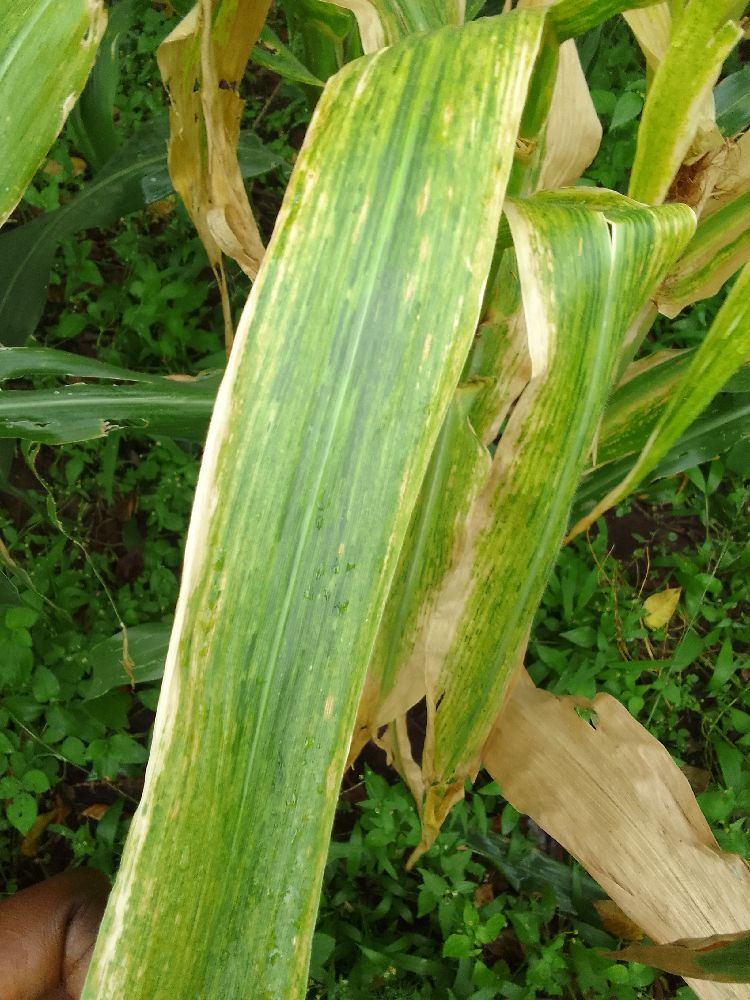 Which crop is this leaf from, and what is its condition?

maize, maize lethal necrosis
